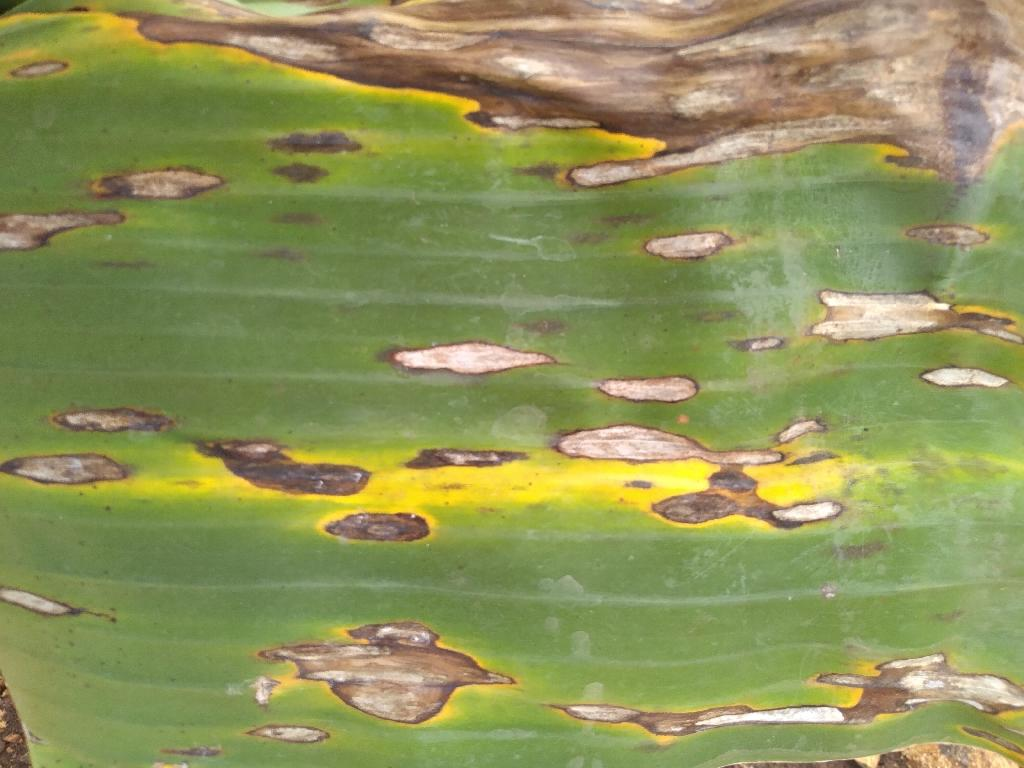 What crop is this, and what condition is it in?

banana, black sigatoka
